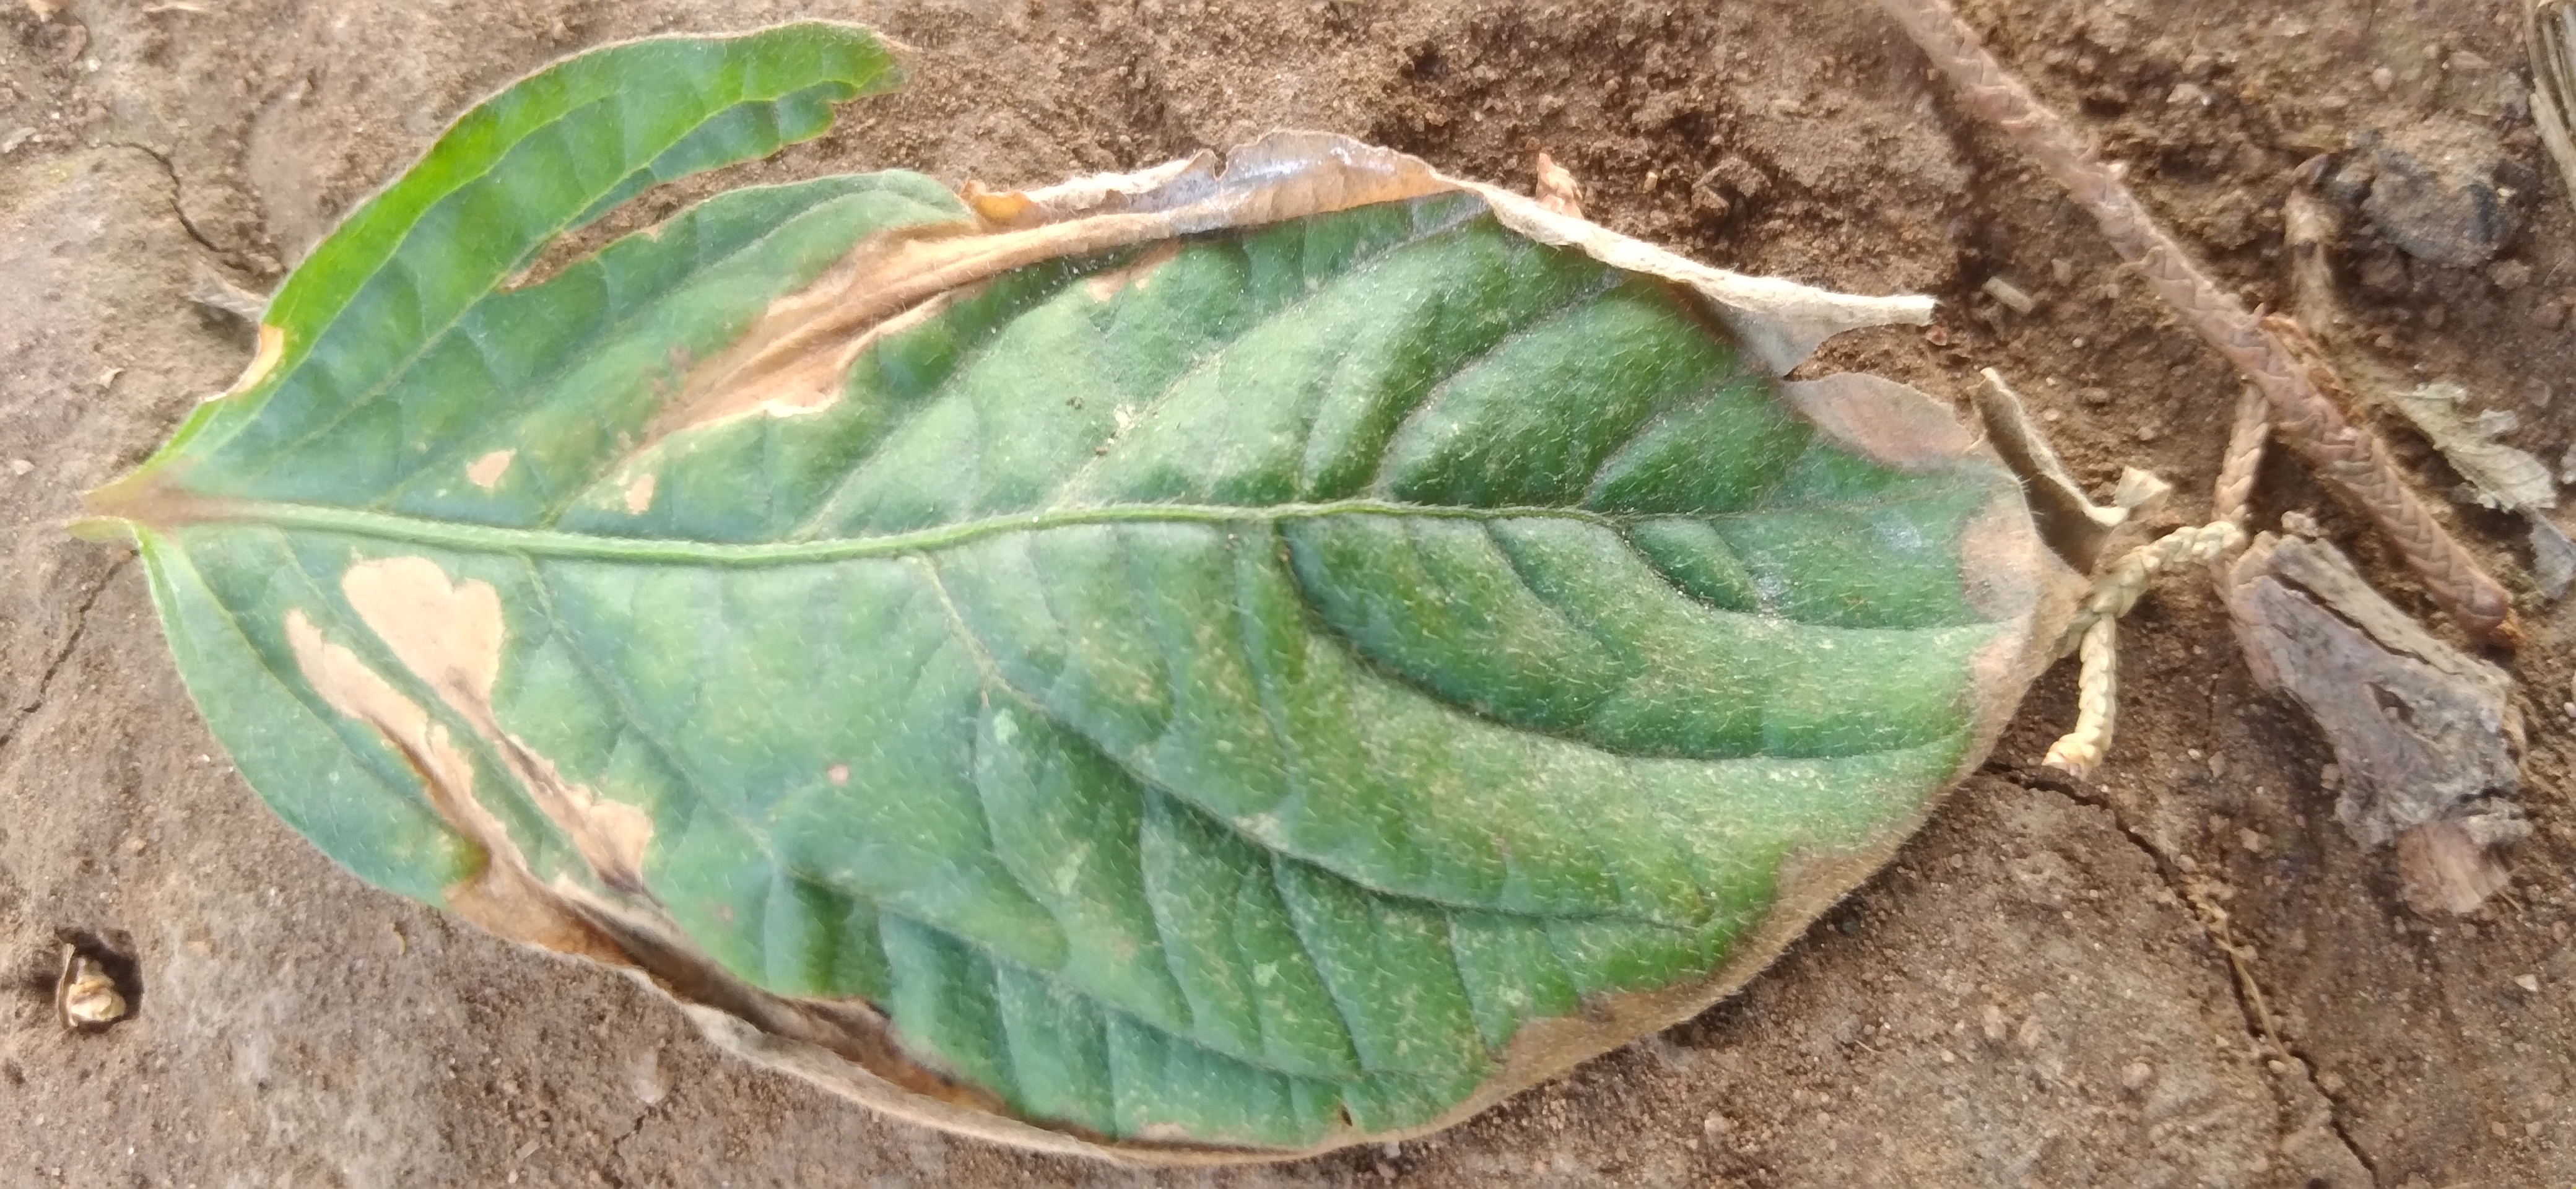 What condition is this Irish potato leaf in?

early blight
